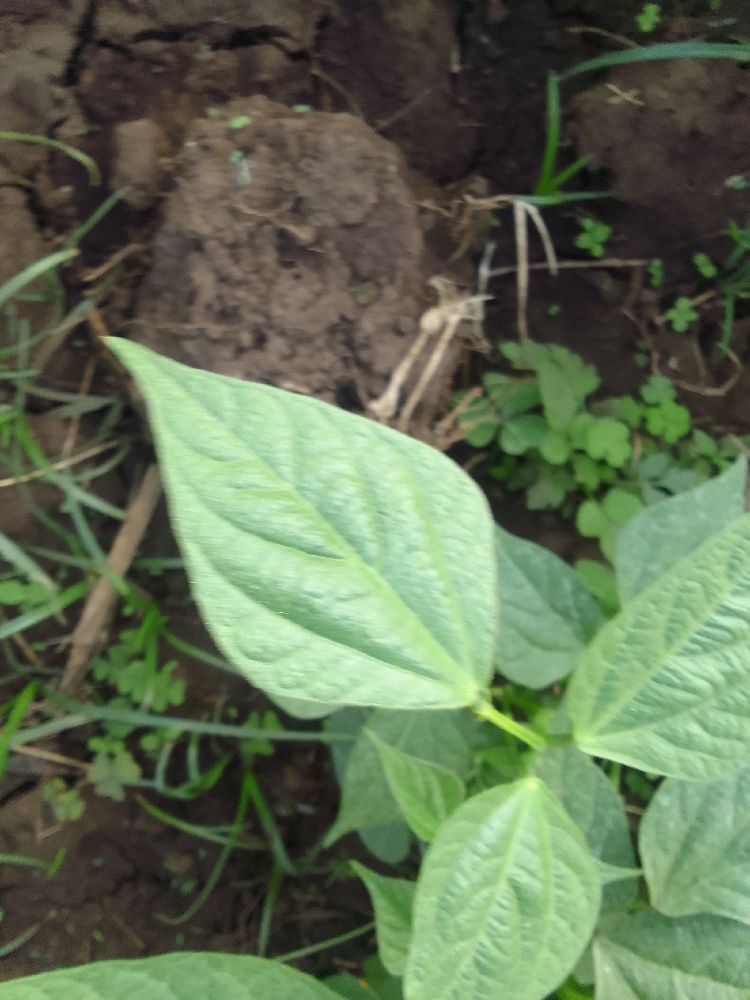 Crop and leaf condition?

common bean, healthy
